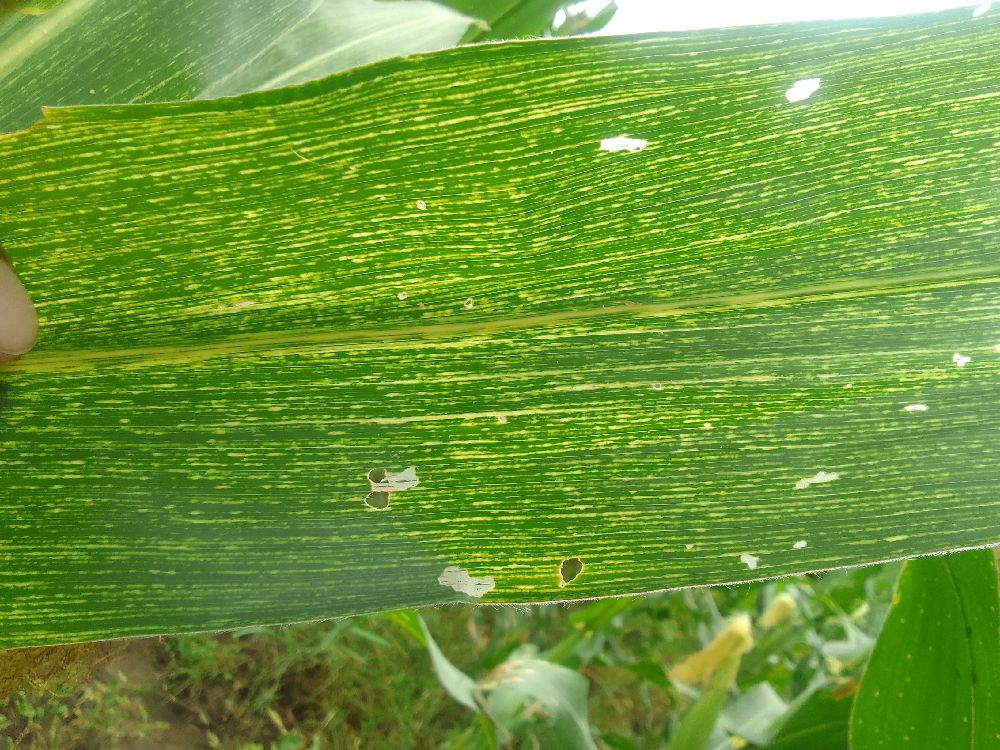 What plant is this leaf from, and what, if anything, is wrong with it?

maize, maize streak virus
